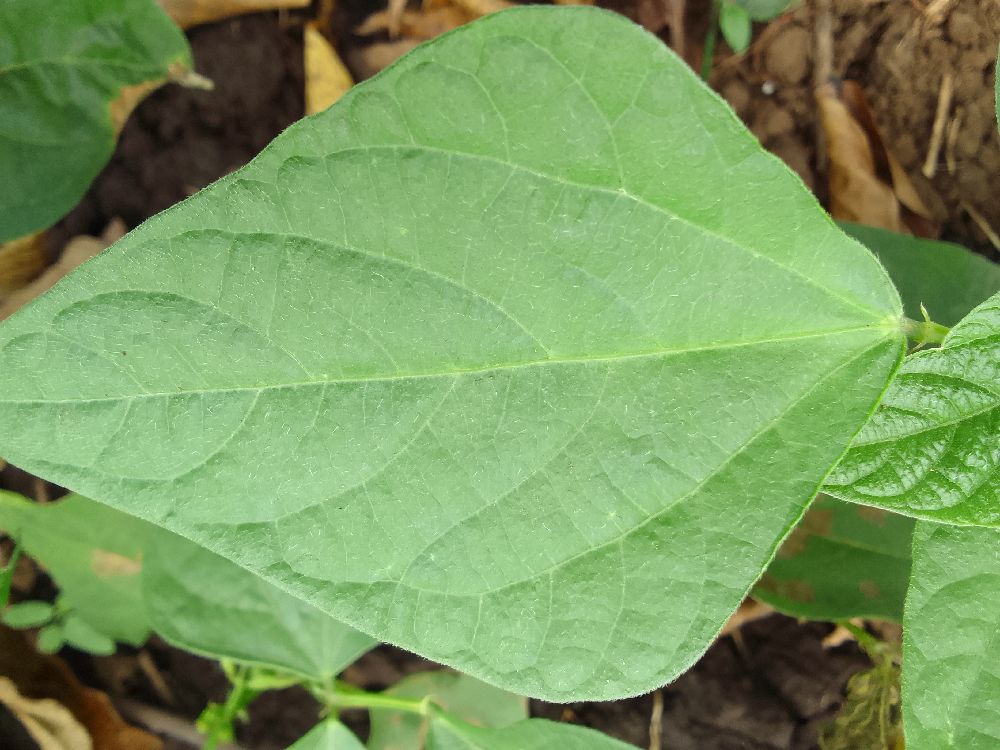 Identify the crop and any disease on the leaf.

common bean, healthy
